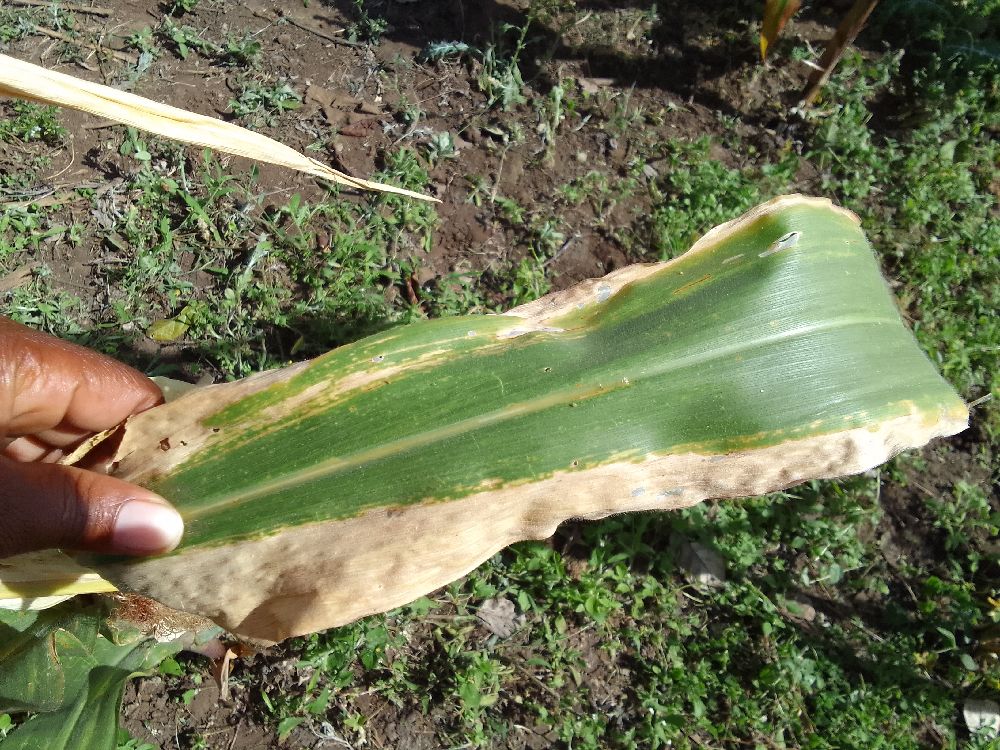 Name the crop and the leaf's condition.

maize, maize lethal necrosis
